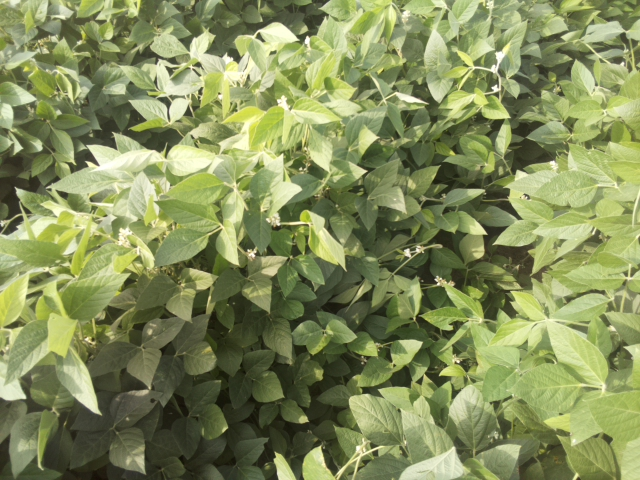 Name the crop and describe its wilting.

soybean, leaves with no wilting
